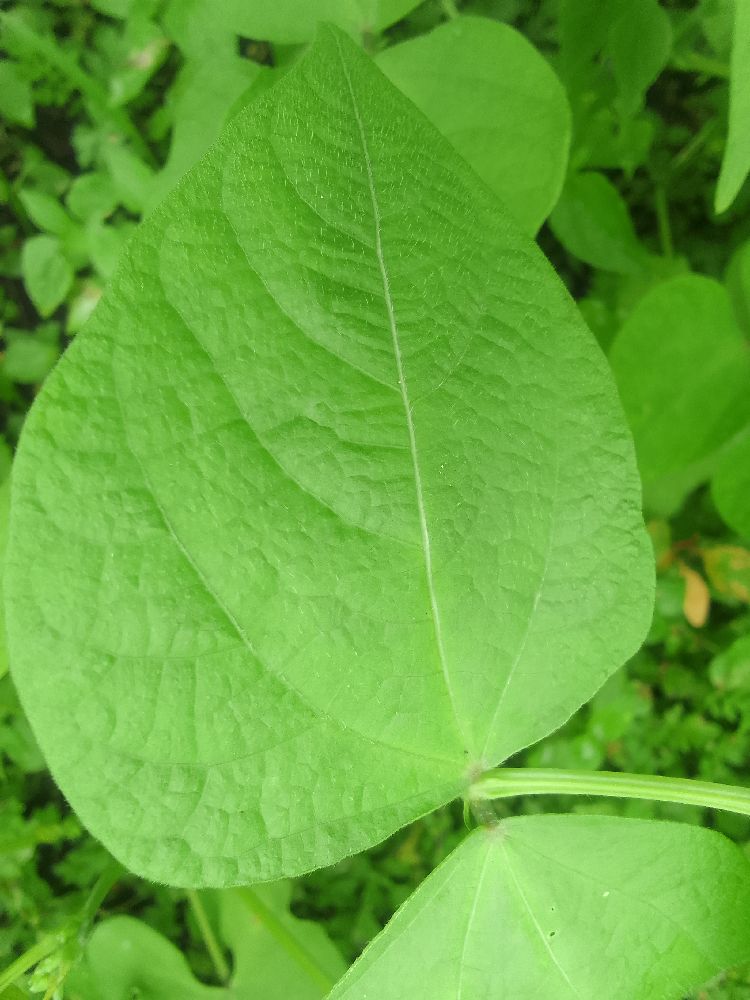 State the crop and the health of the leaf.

common bean, healthy
